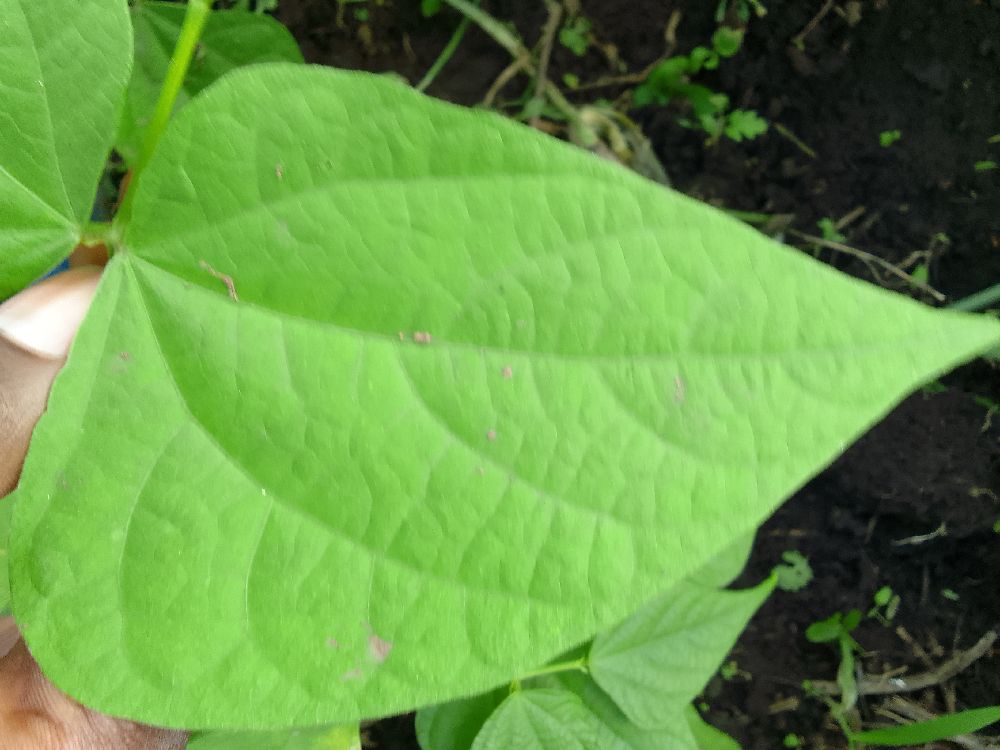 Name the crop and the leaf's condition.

common bean, healthy
